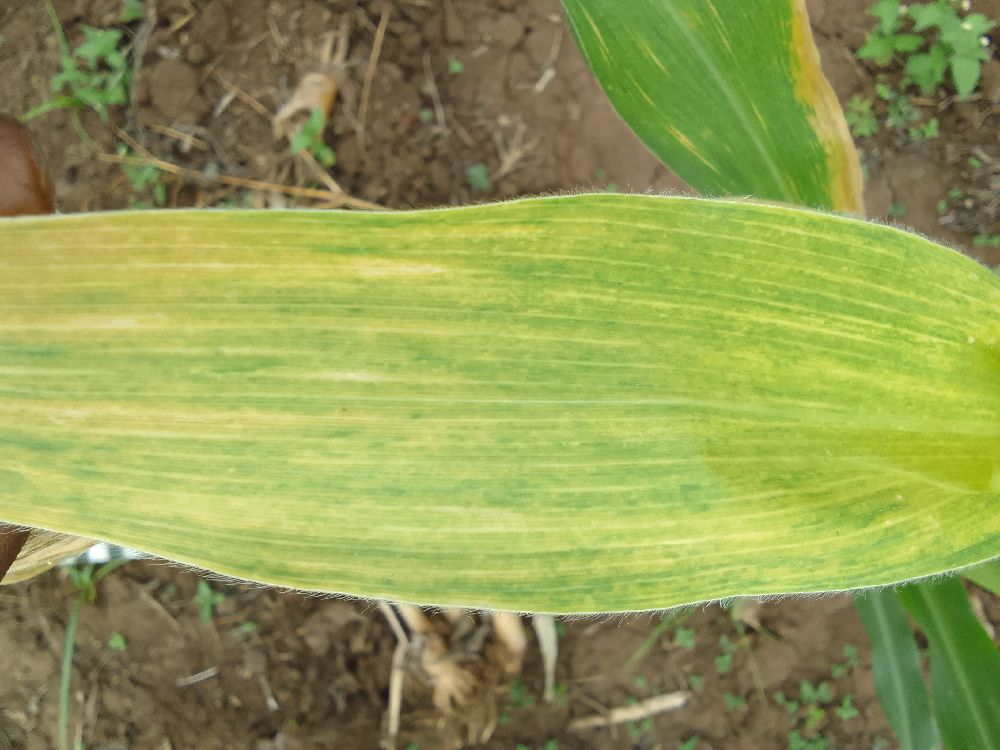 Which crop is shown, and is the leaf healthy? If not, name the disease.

maize, maize lethal necrosis
